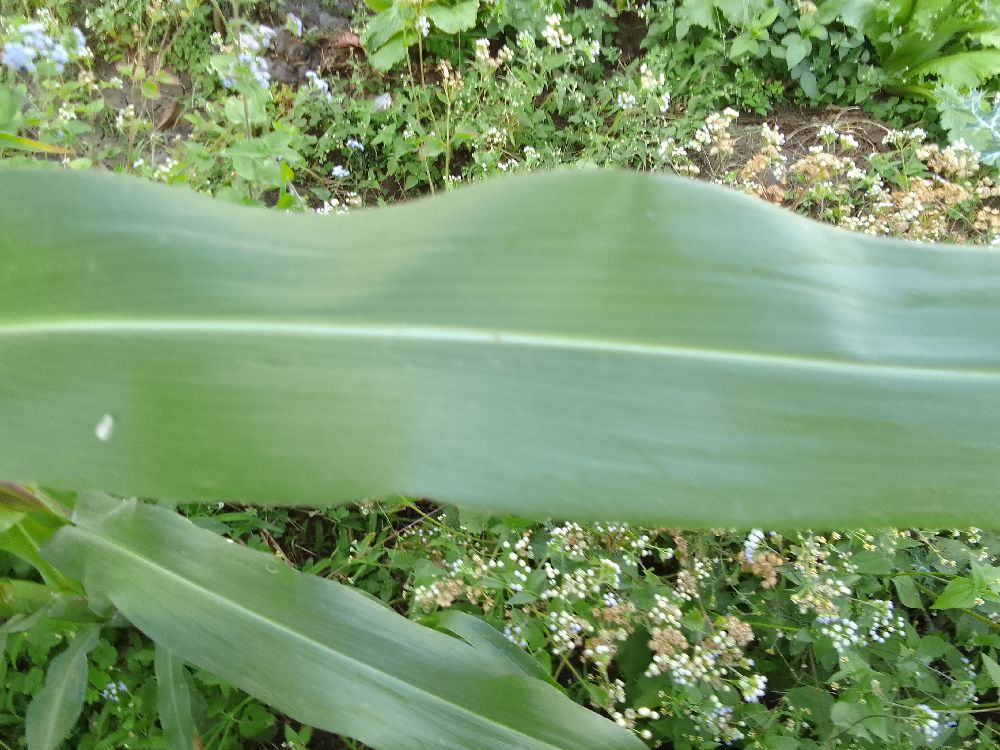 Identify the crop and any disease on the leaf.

maize, healthy
